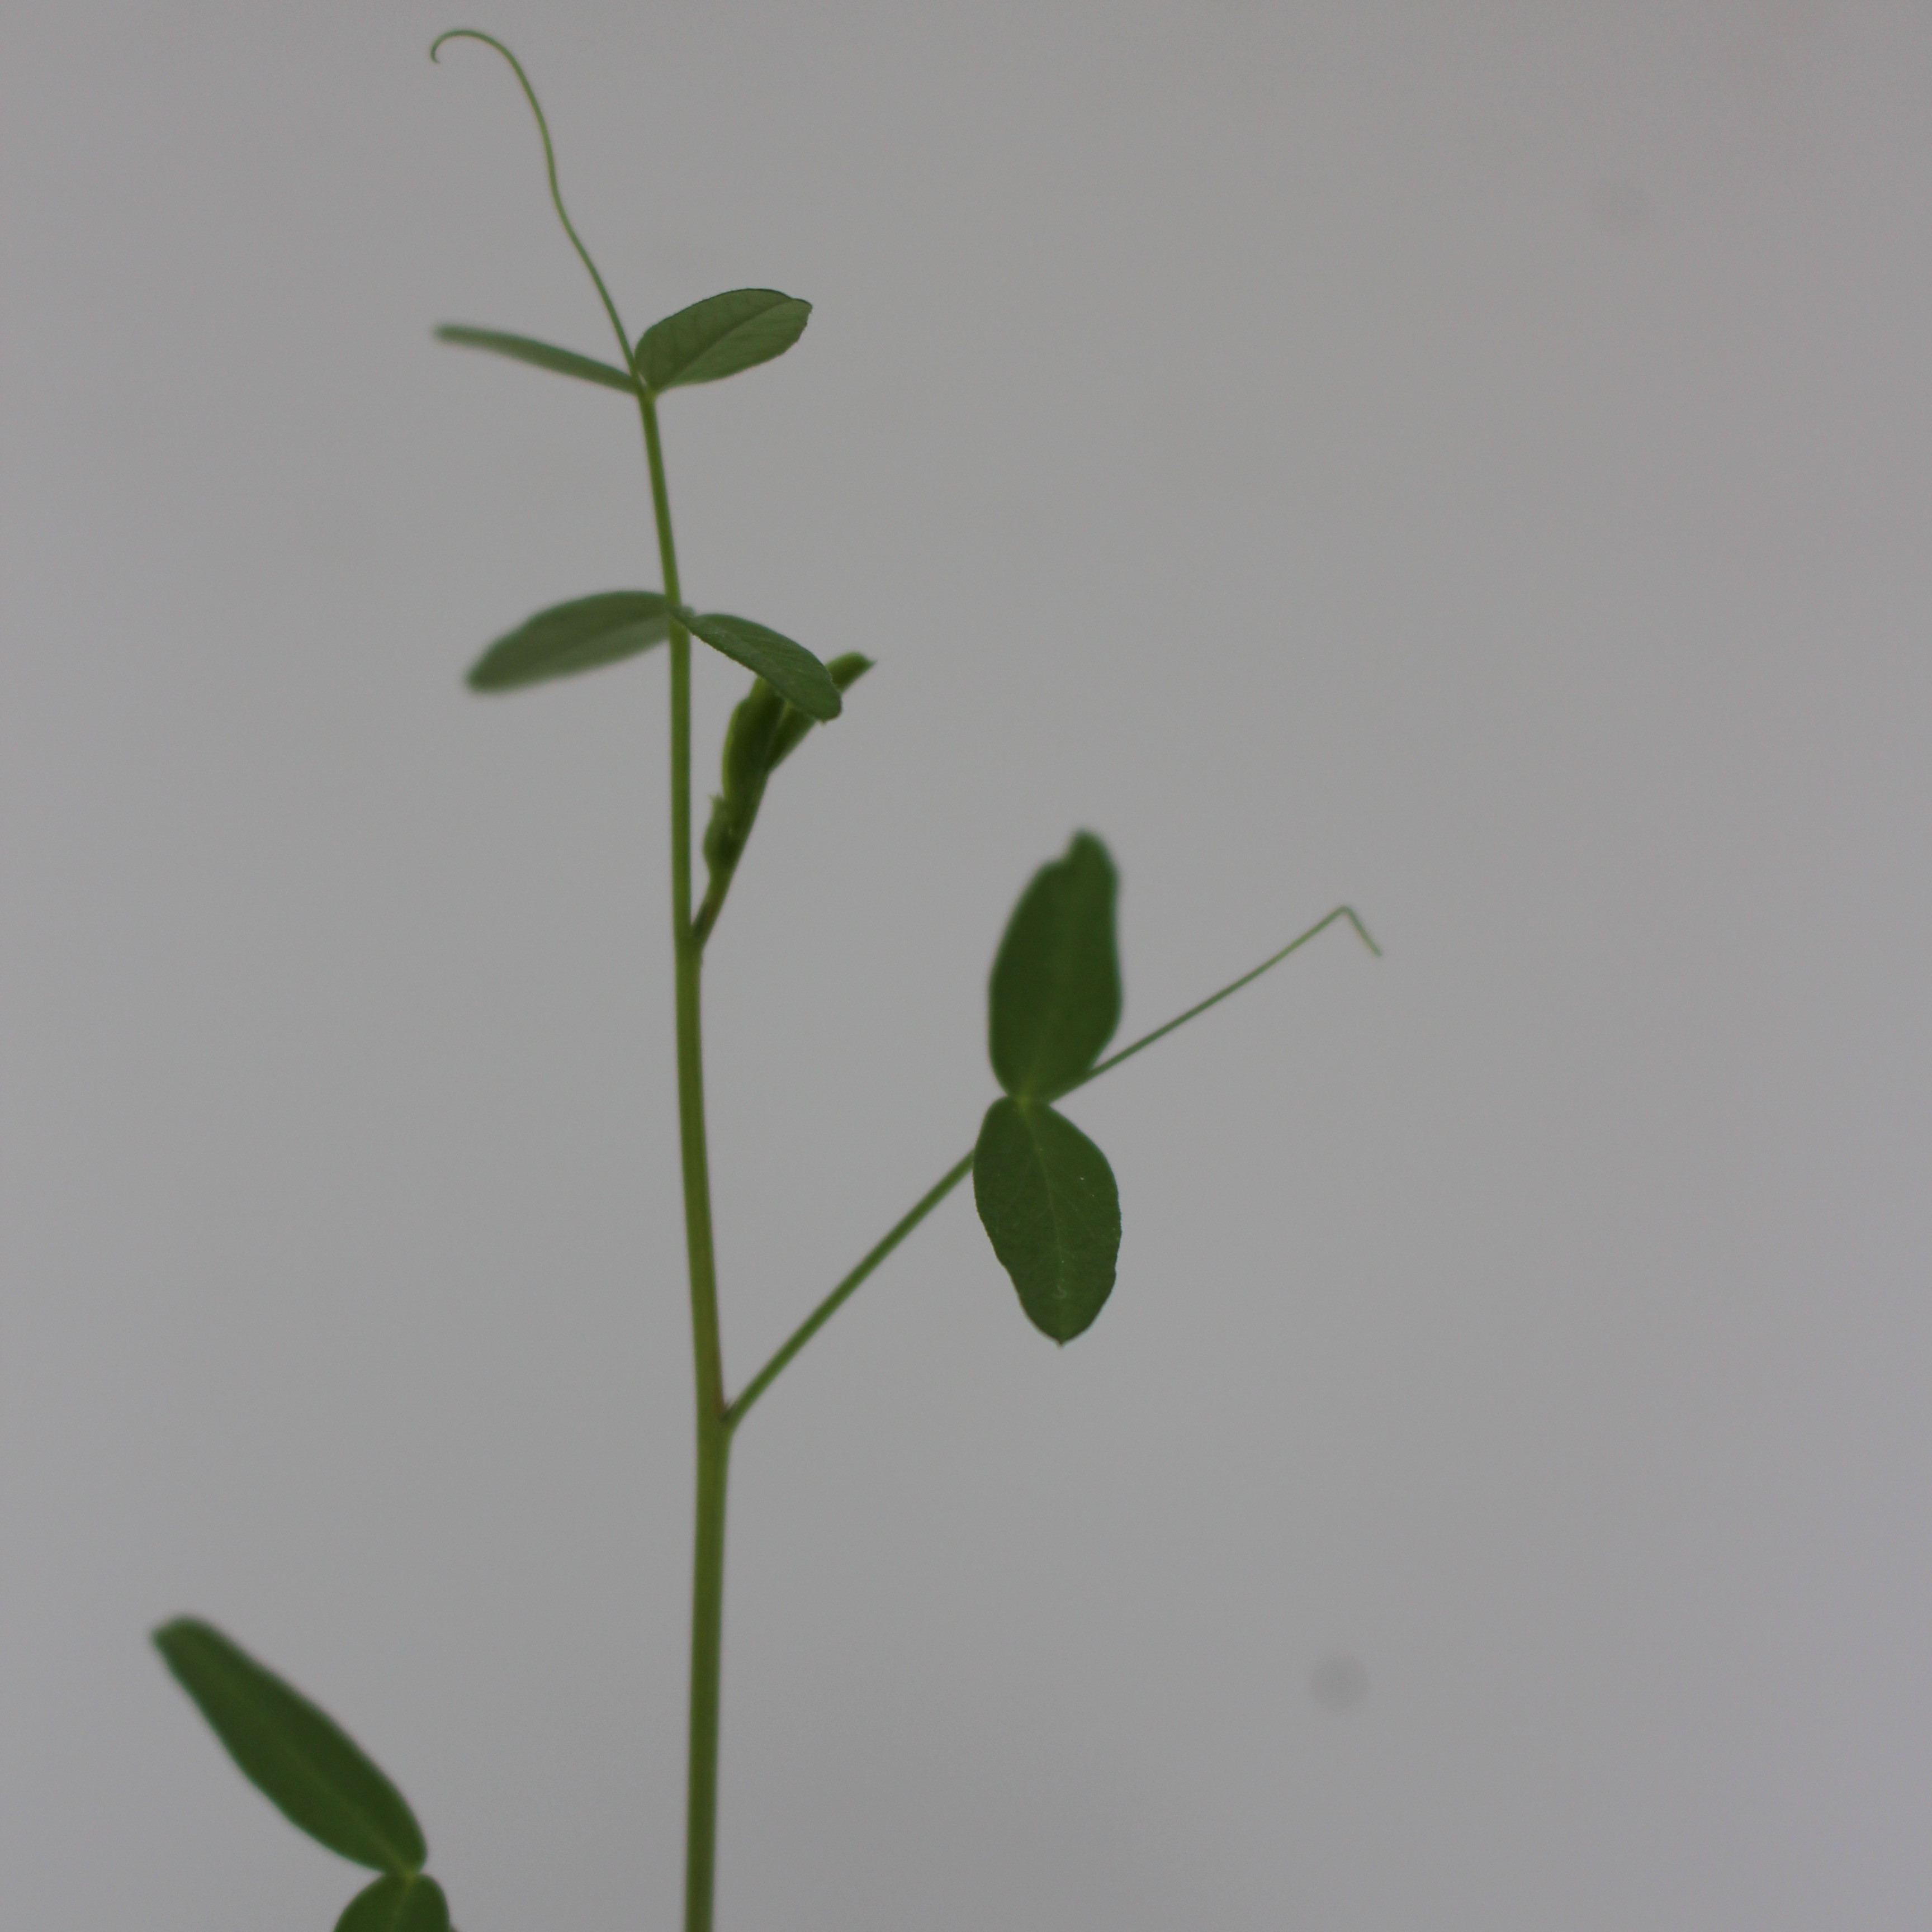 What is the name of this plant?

Vicia sativa
